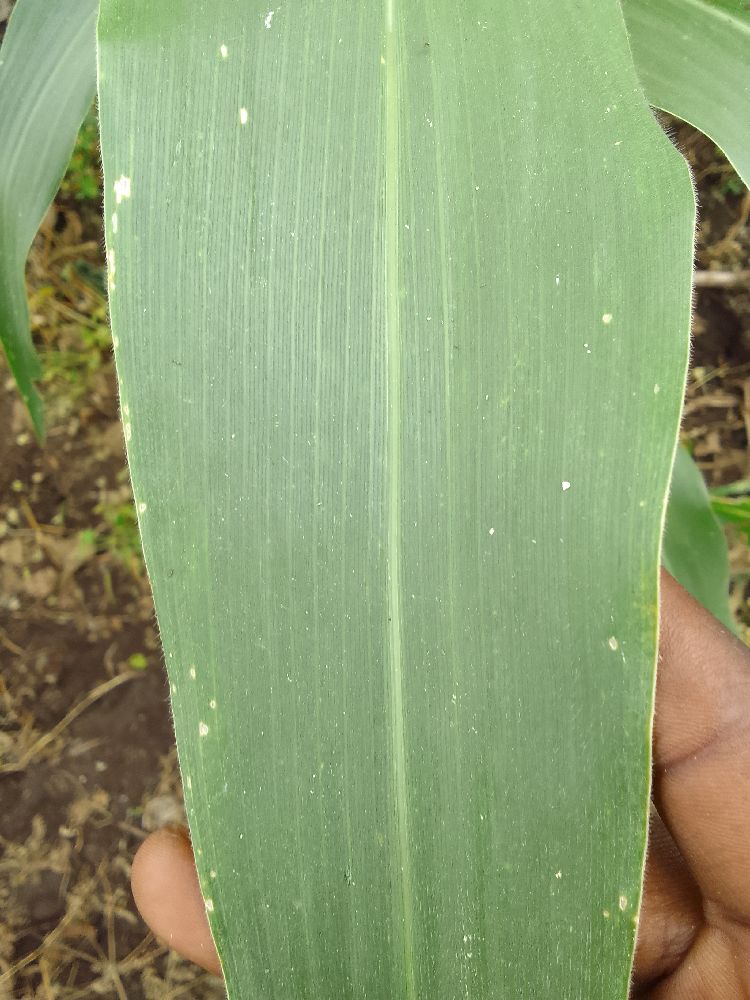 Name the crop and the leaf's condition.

maize, healthy
